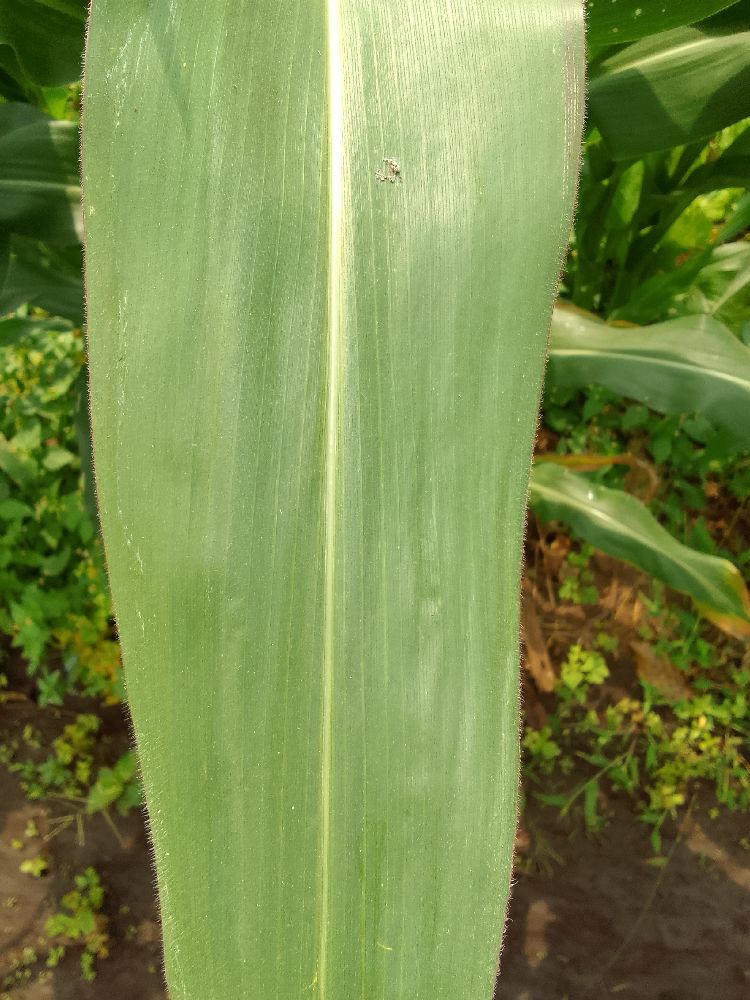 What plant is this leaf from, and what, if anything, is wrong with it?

maize, healthy
